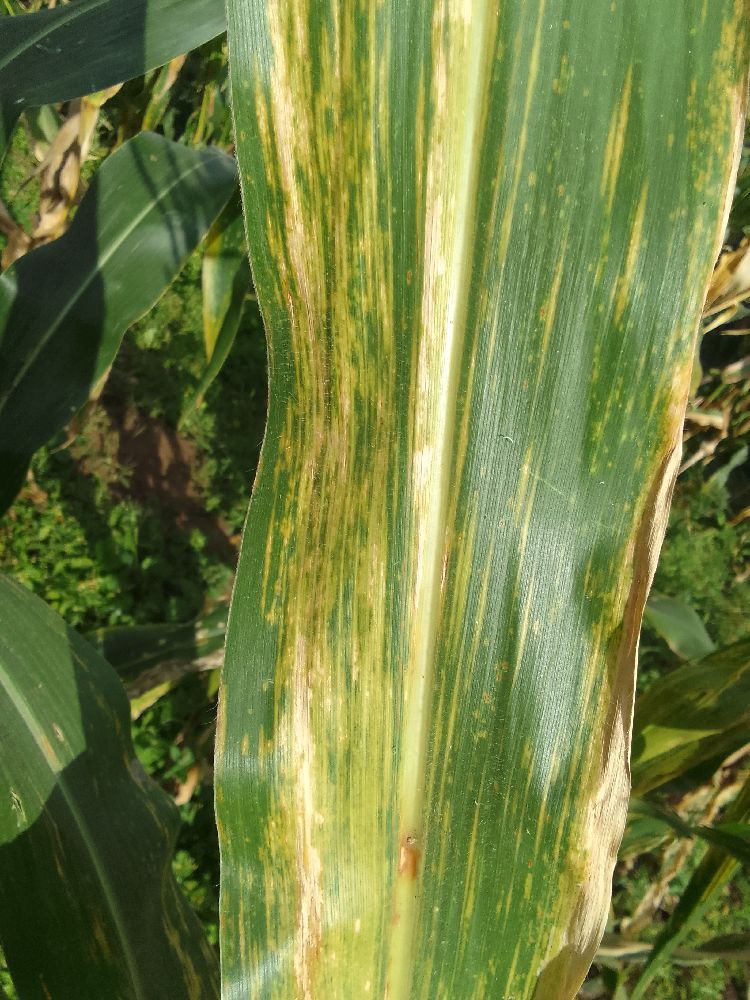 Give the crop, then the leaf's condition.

maize, maize lethal necrosis
